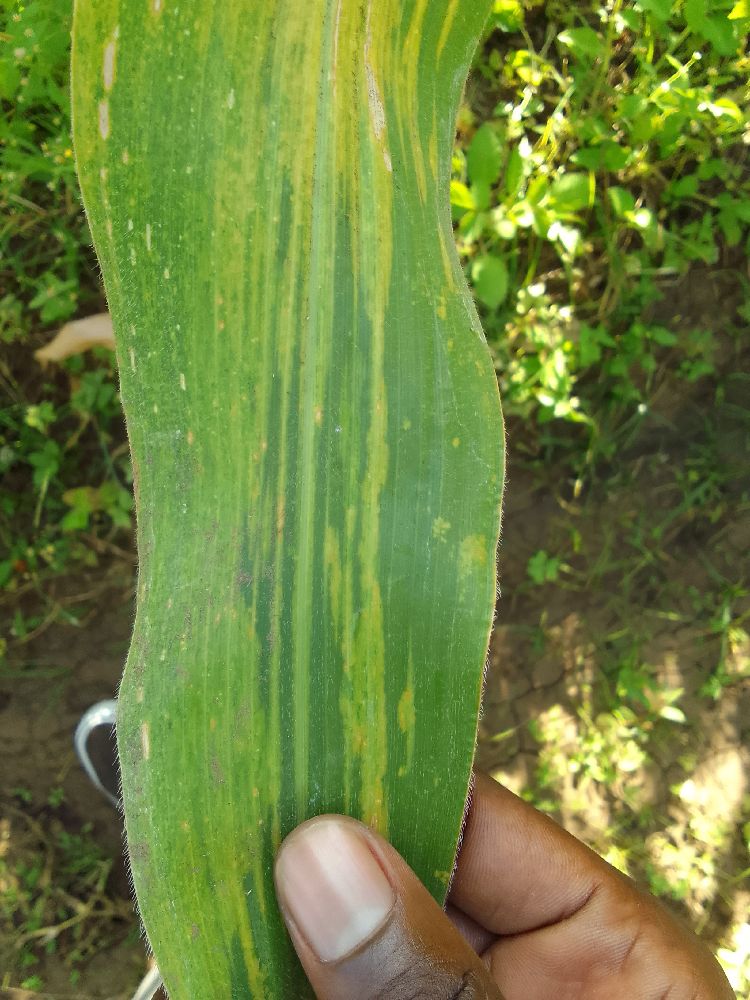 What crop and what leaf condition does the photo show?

maize, maize lethal necrosis
